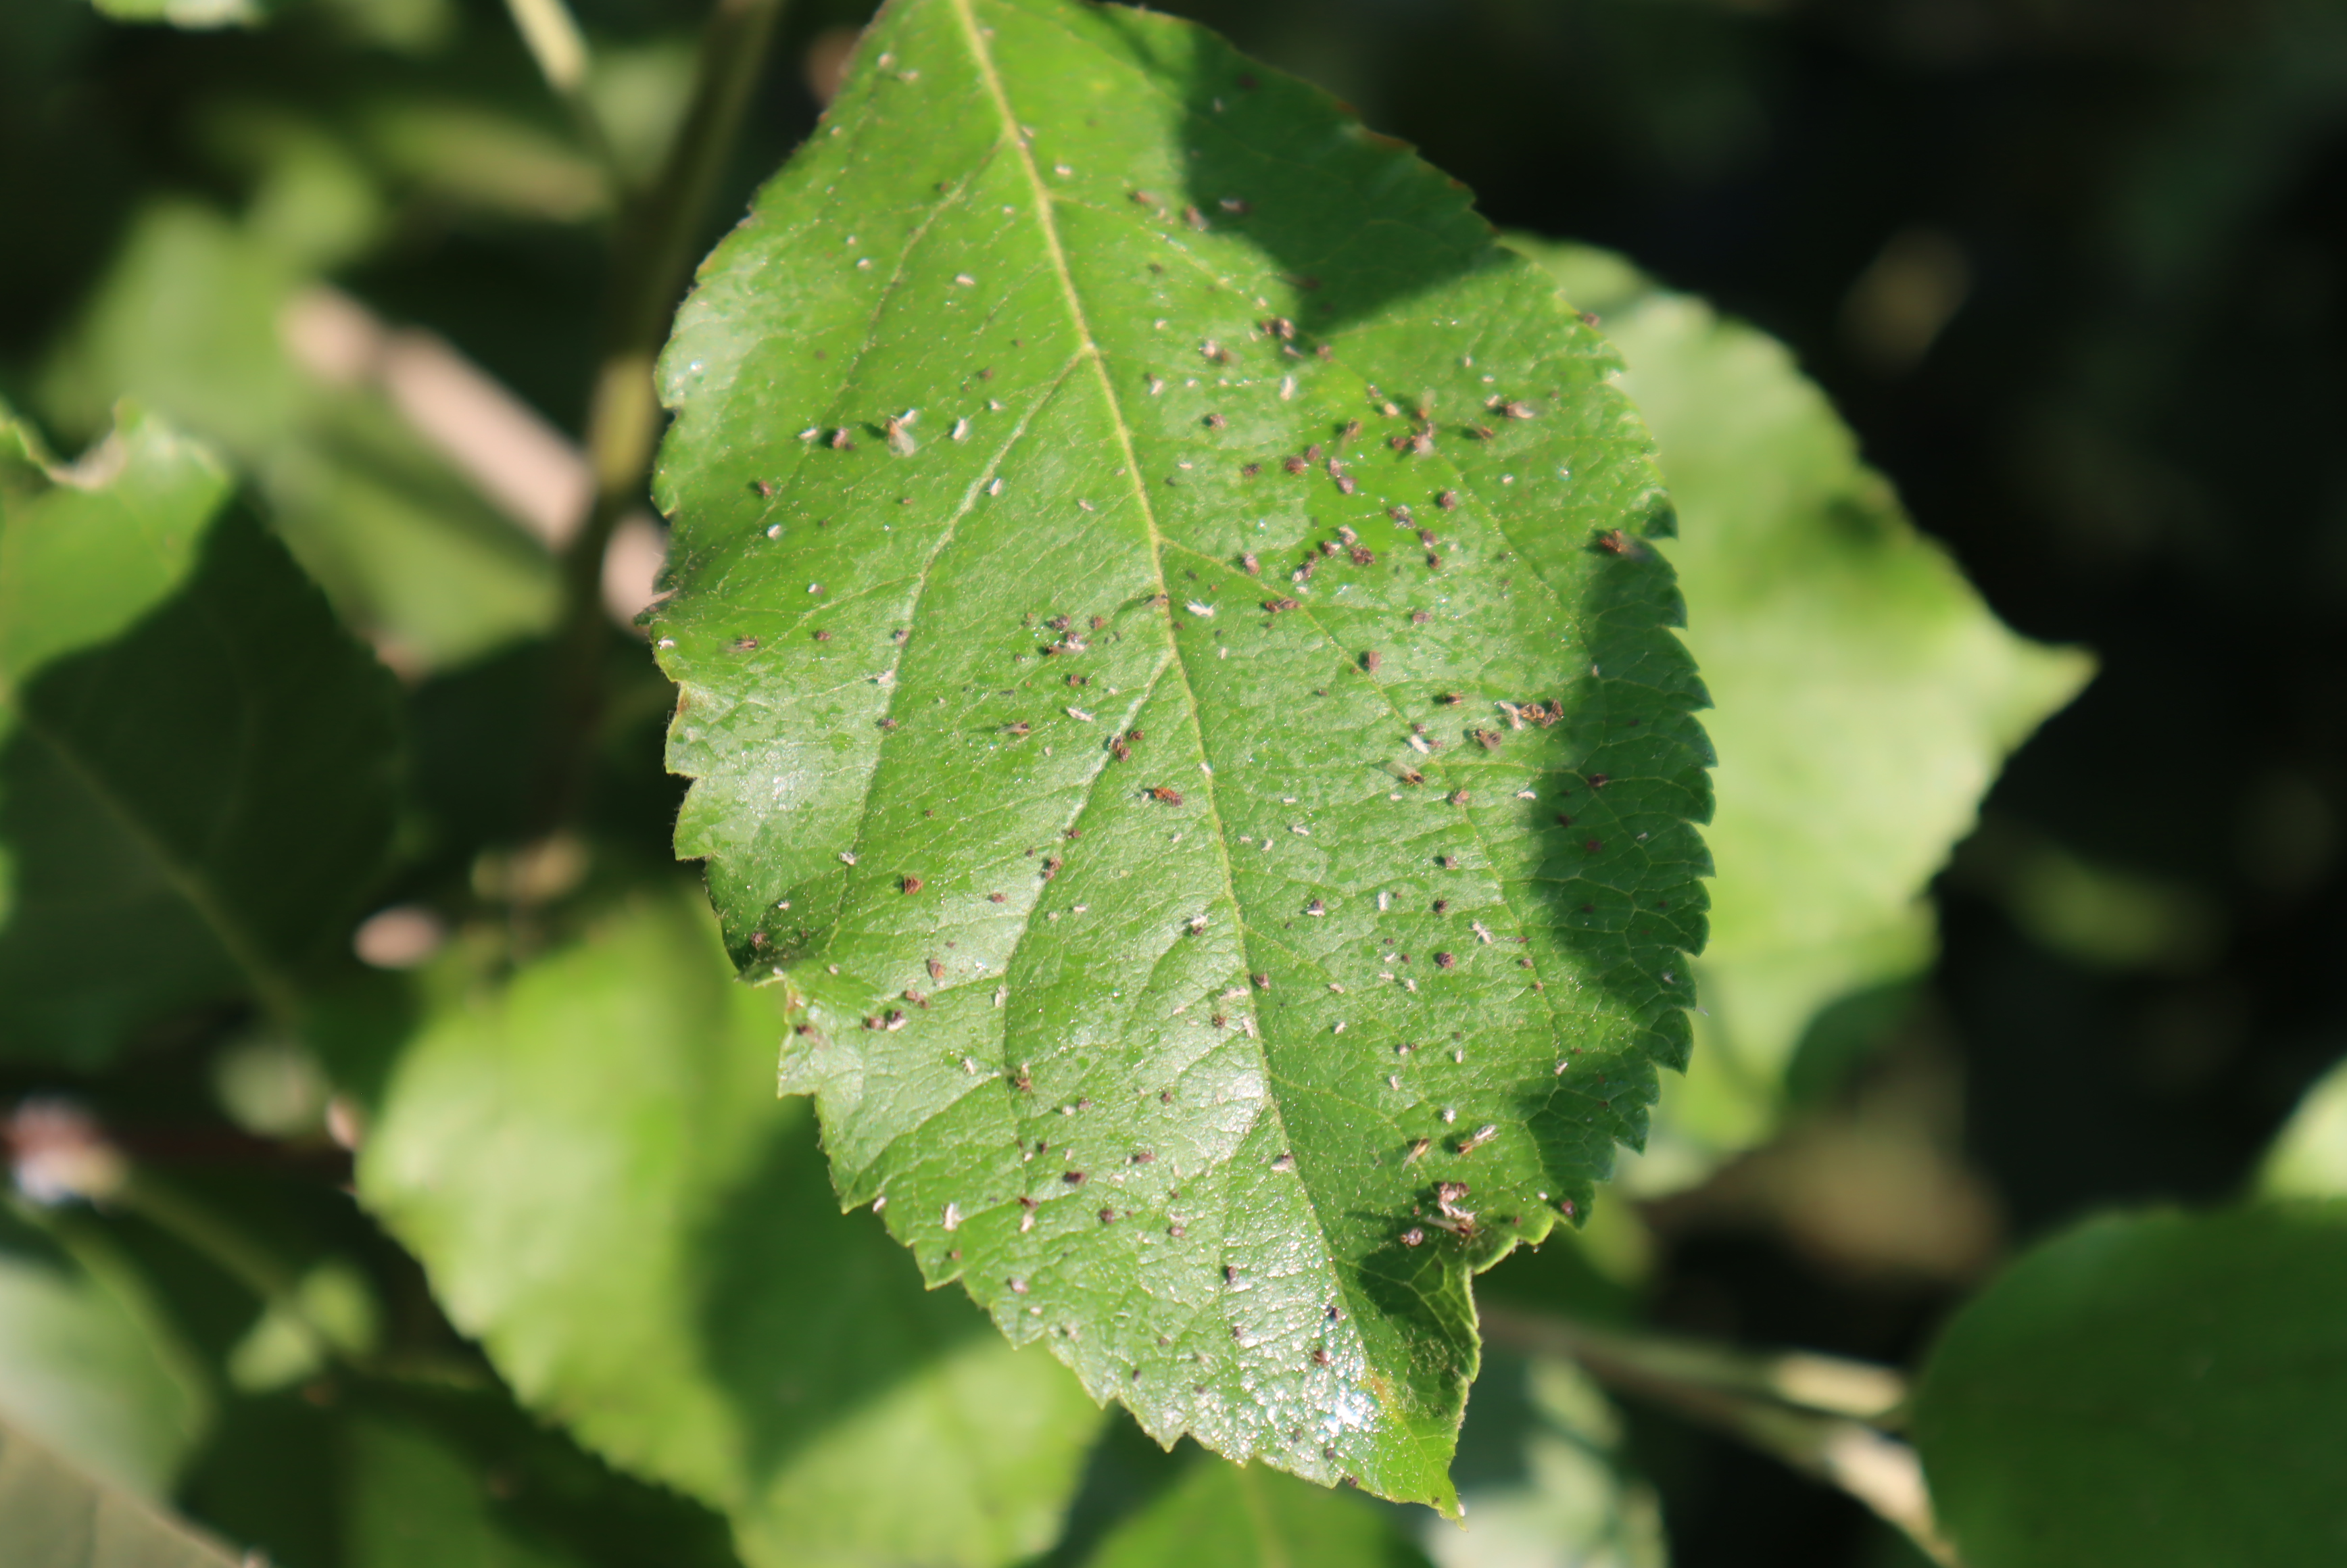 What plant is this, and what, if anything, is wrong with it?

apple, aphids
